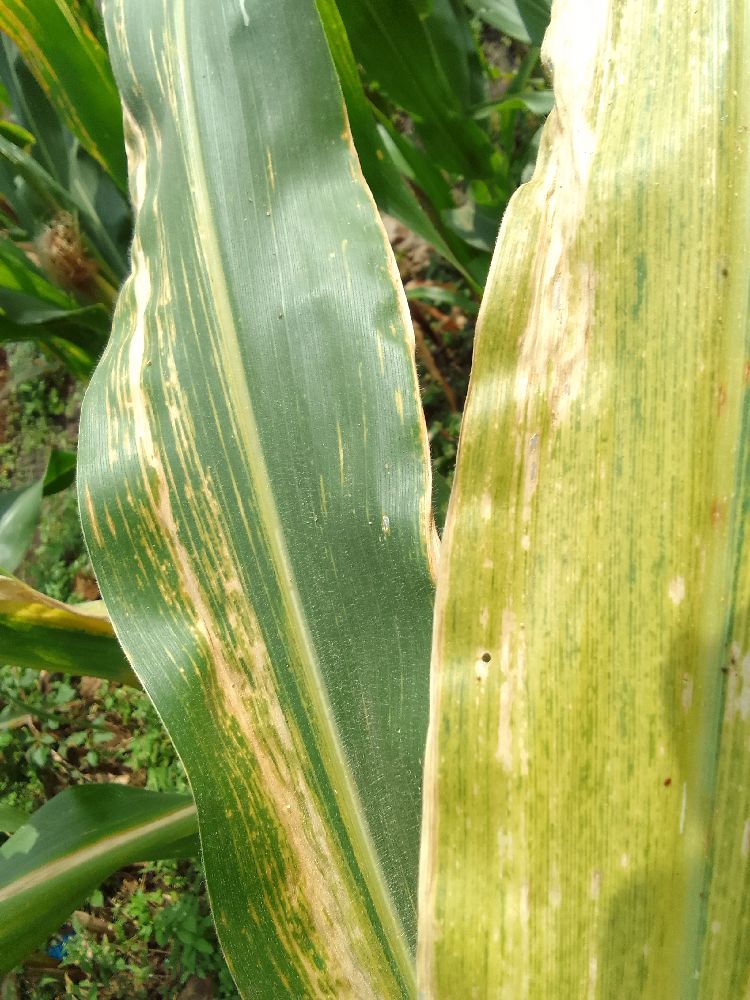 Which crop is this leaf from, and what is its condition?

maize, maize lethal necrosis
